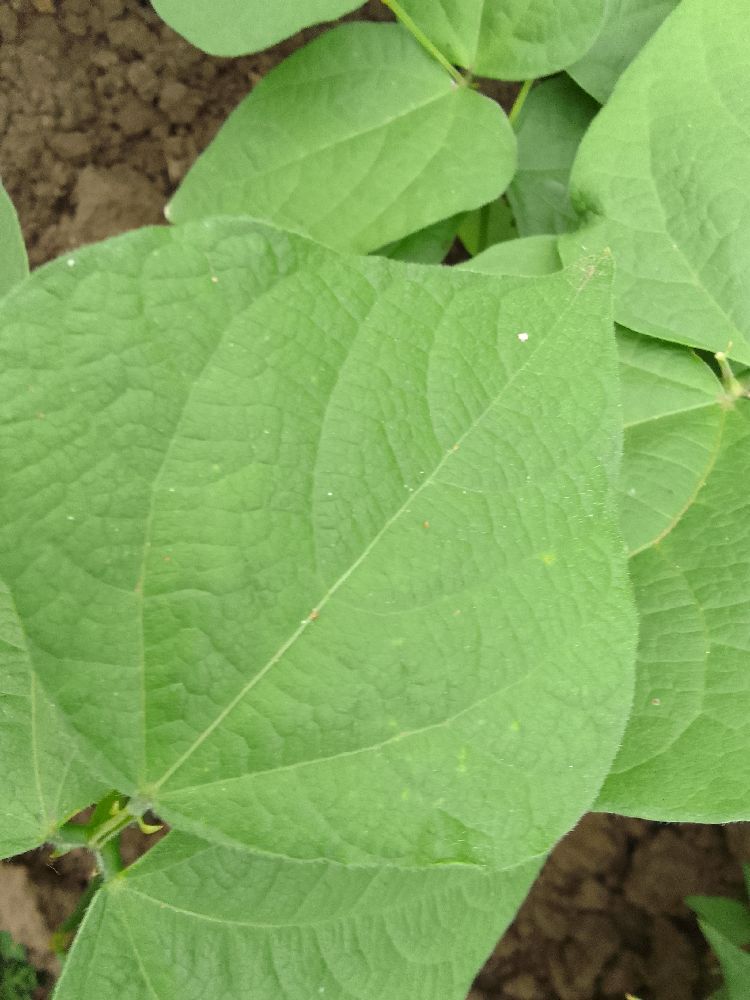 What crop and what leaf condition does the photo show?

common bean, healthy
